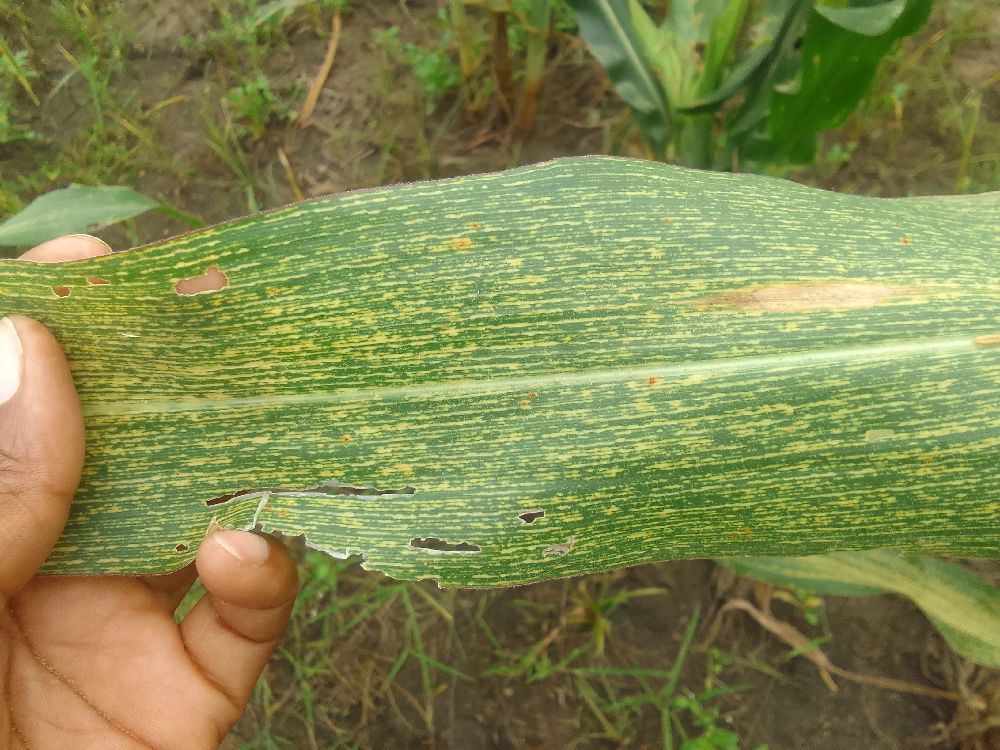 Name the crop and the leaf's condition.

maize, maize streak virus
